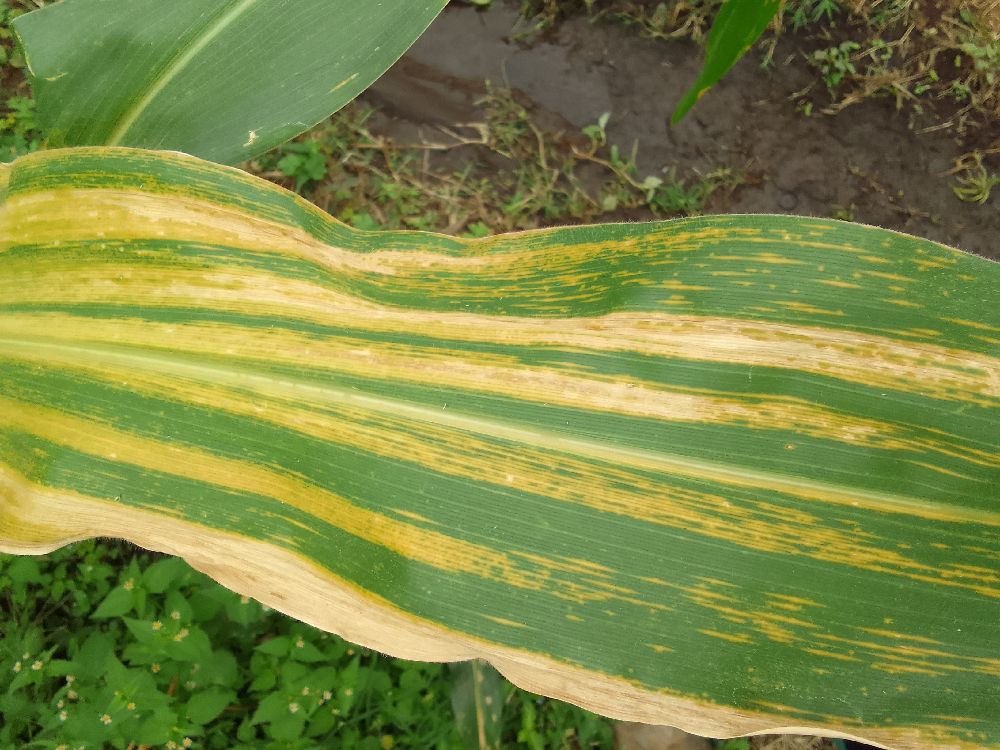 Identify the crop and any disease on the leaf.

maize, maize lethal necrosis
